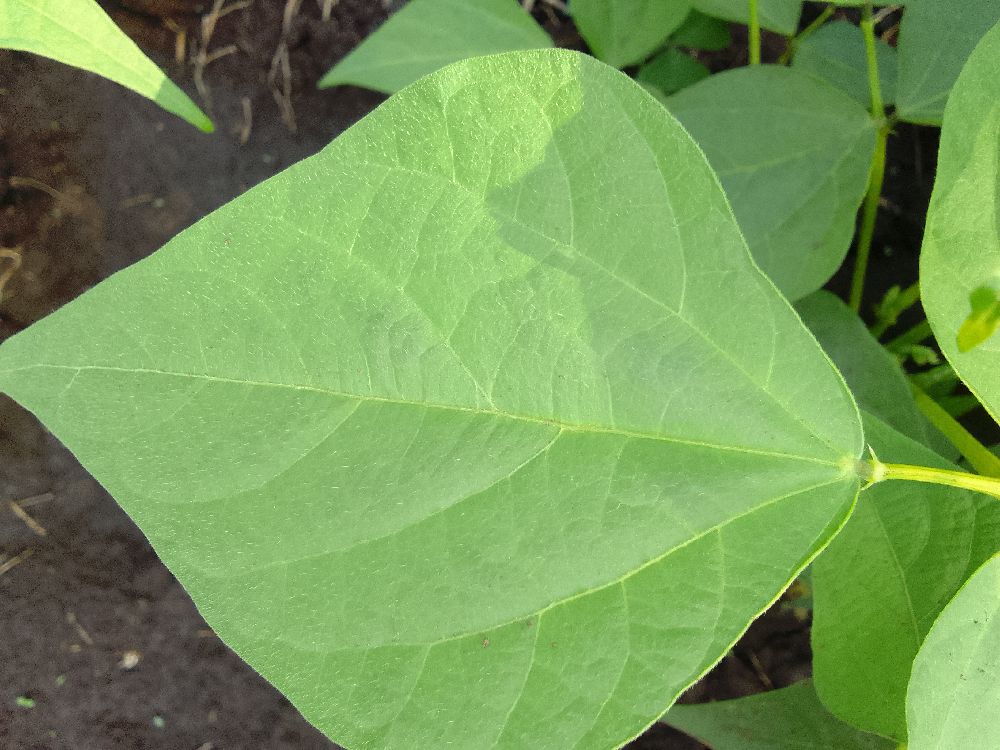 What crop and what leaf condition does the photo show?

common bean, healthy
